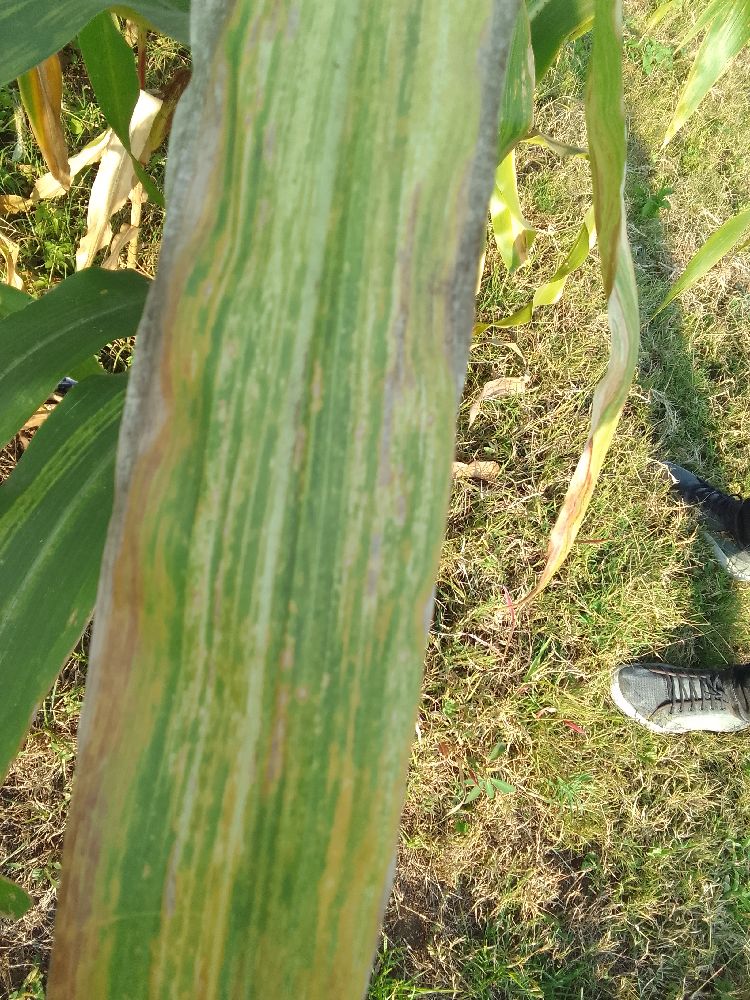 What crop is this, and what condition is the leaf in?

maize, maize lethal necrosis
